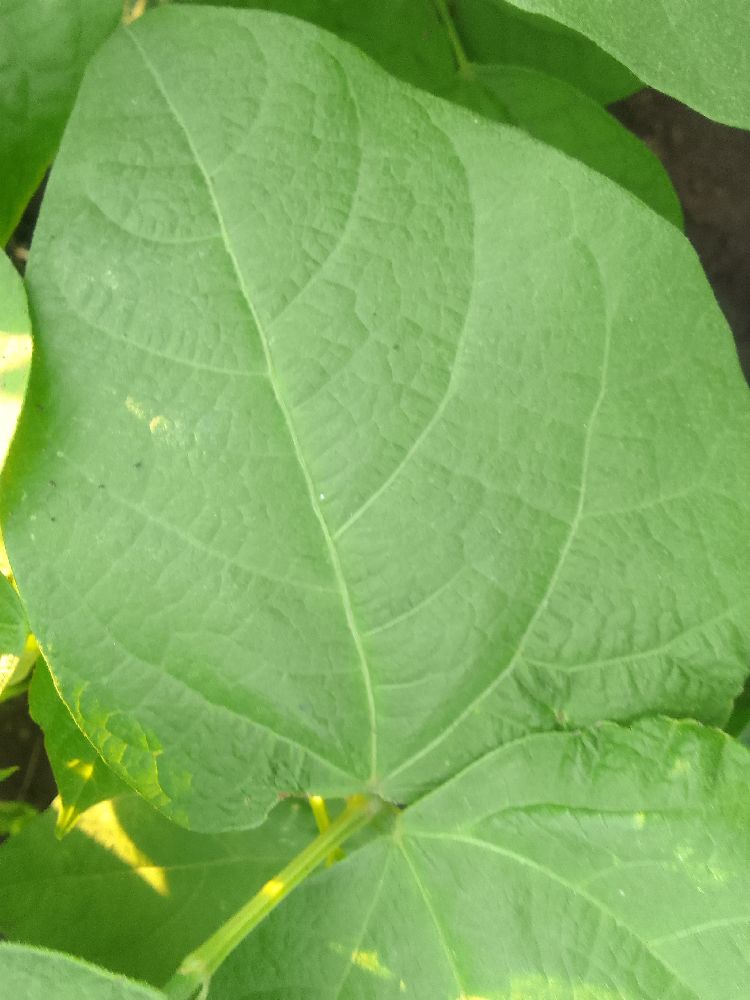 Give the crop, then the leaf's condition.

common bean, healthy
